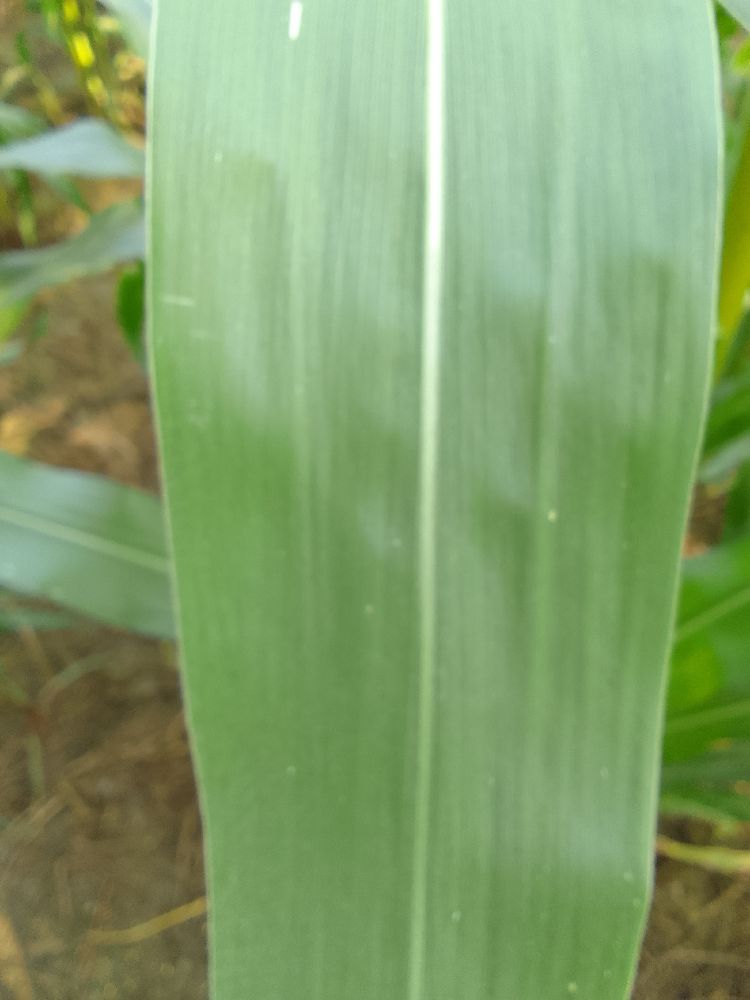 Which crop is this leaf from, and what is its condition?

maize, healthy
